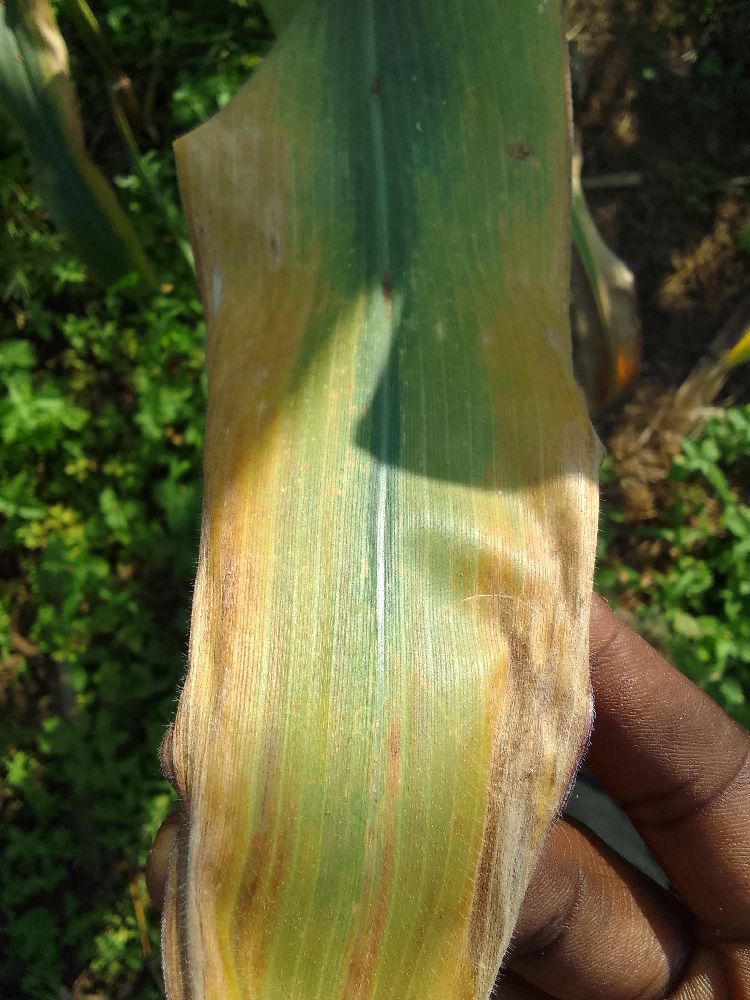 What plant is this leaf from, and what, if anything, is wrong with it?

maize, maize lethal necrosis
